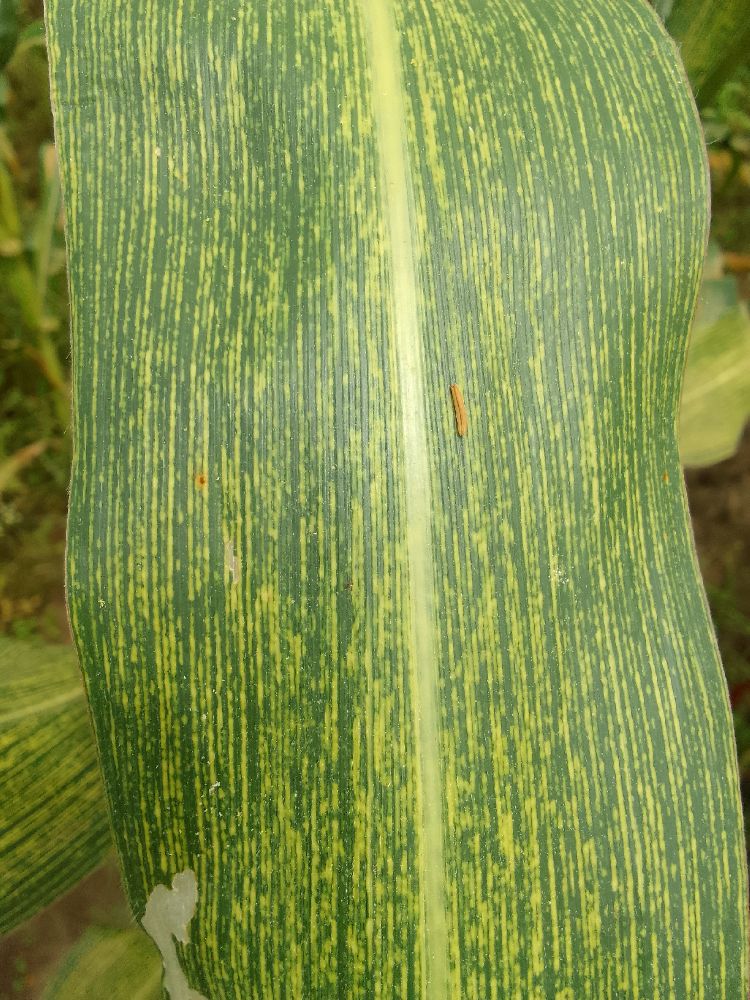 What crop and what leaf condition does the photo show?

maize, maize streak virus
